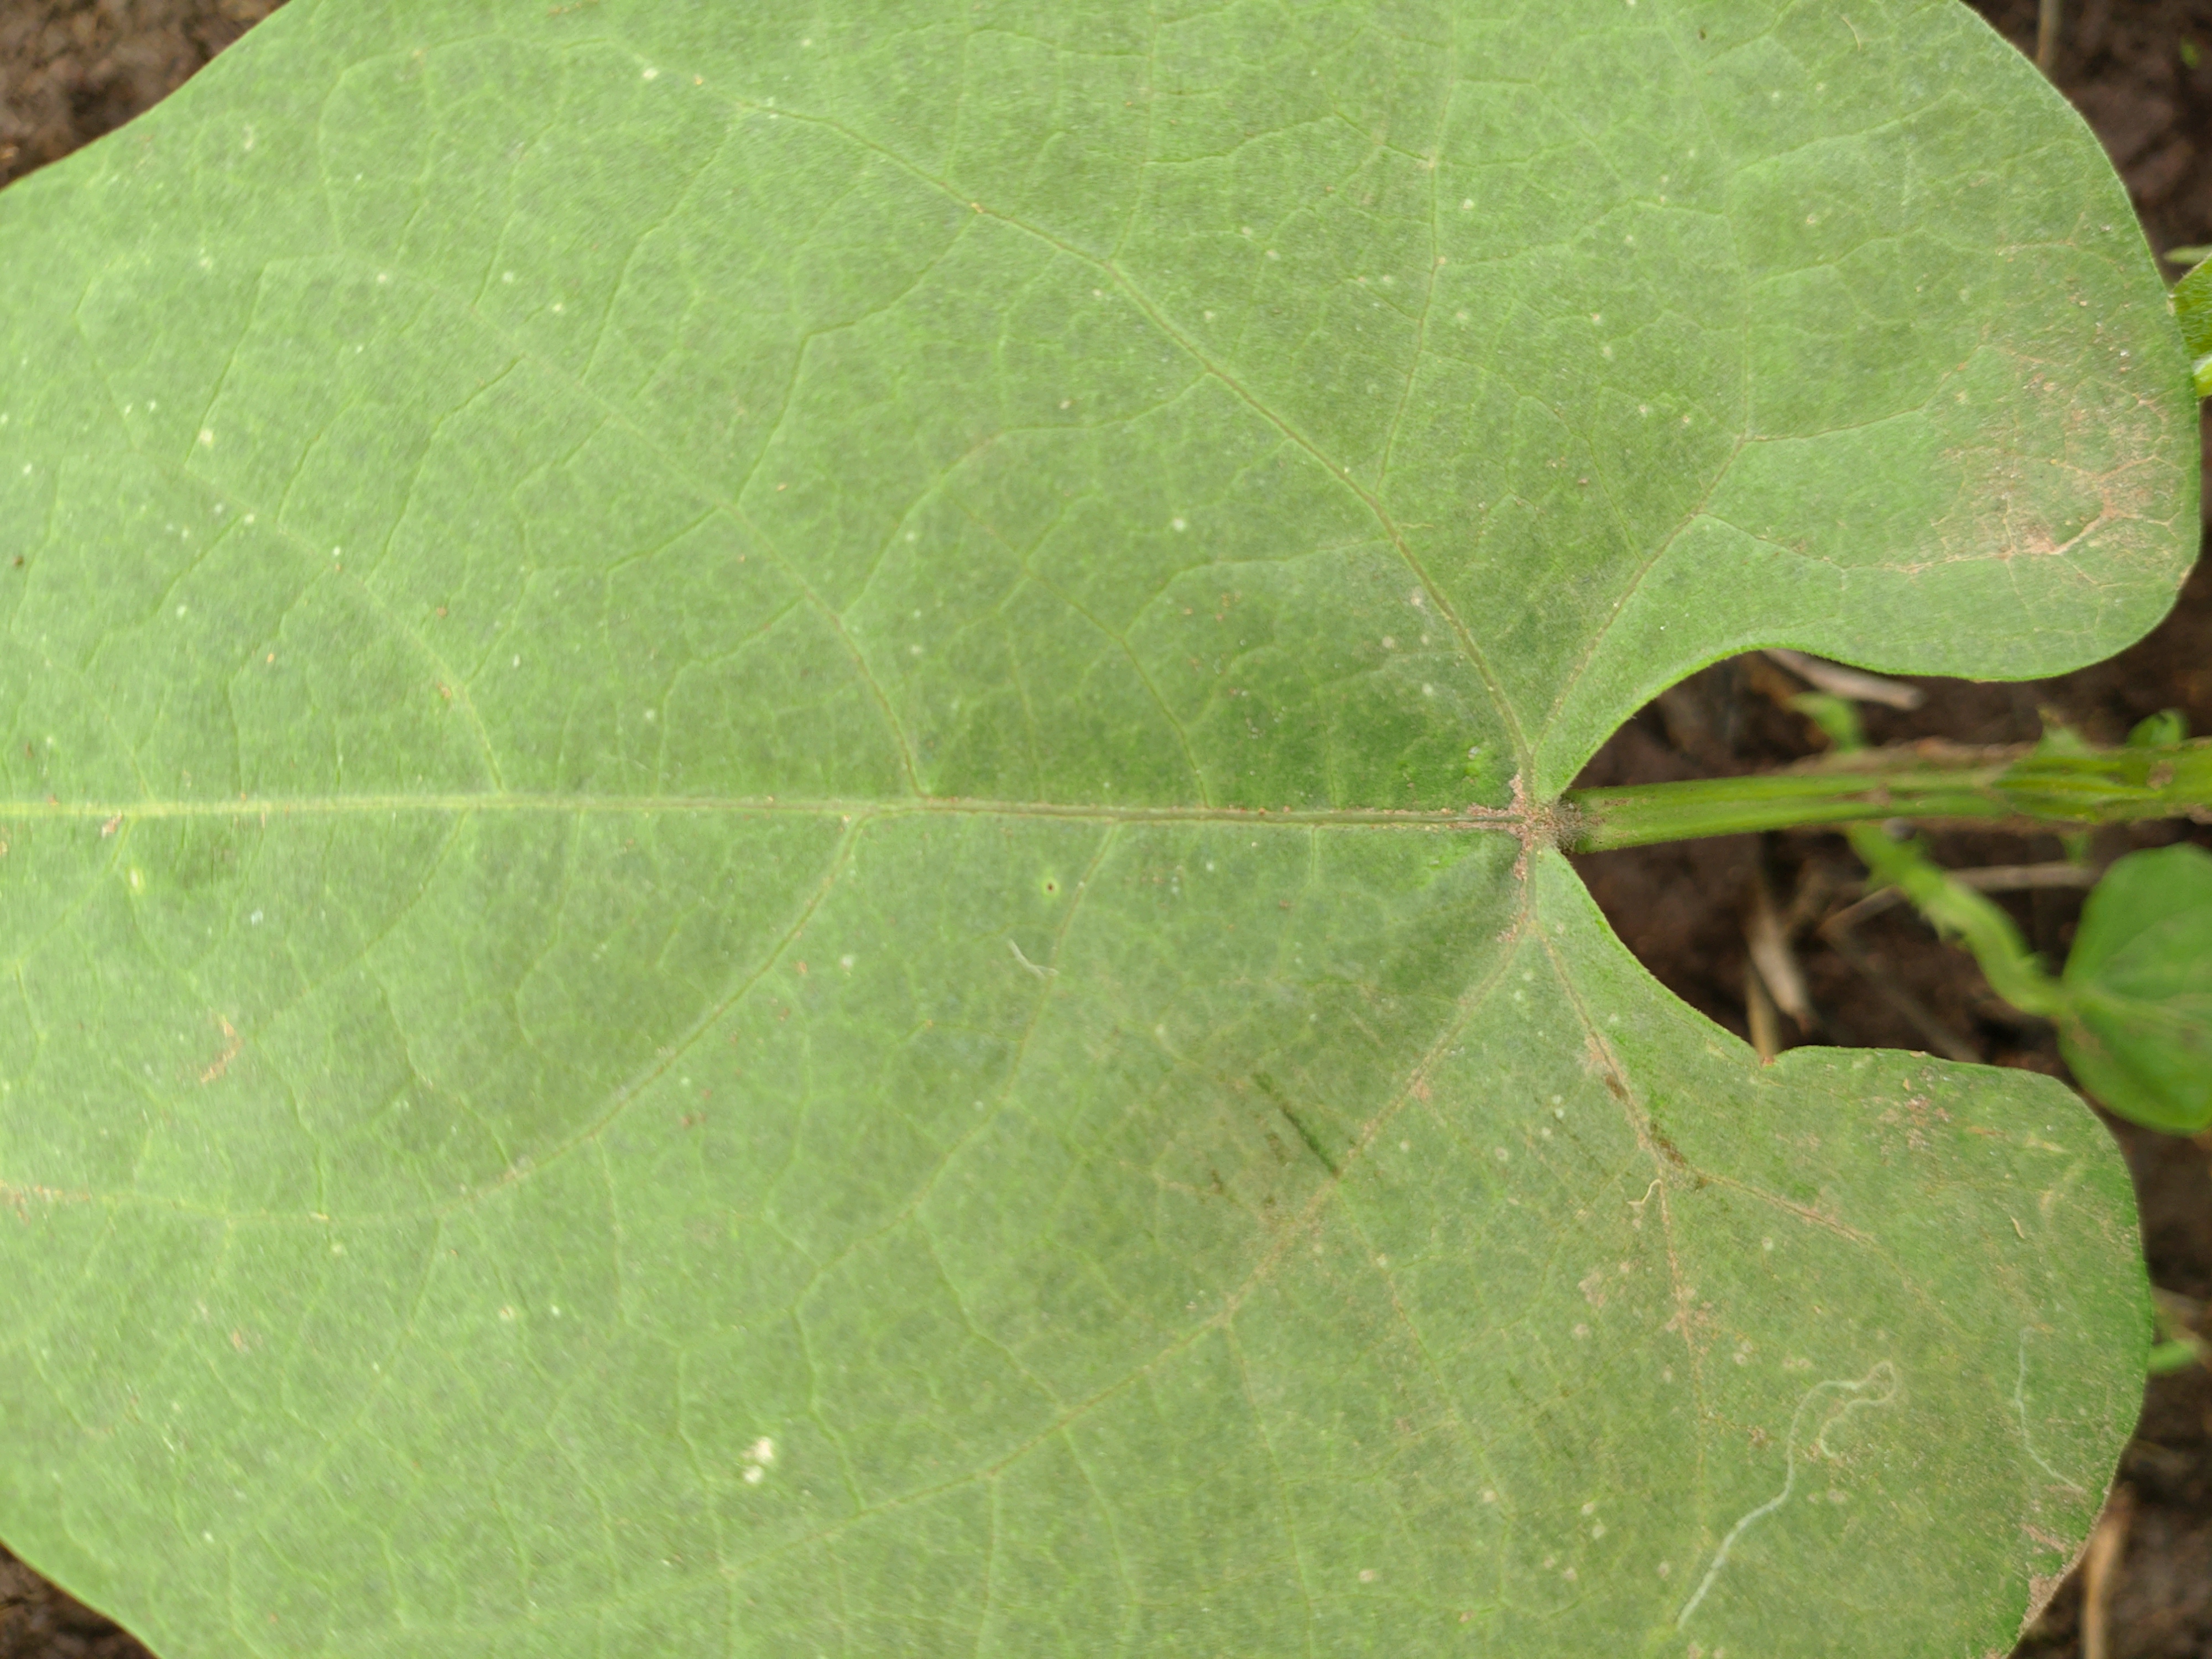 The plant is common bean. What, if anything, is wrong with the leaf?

healthy
